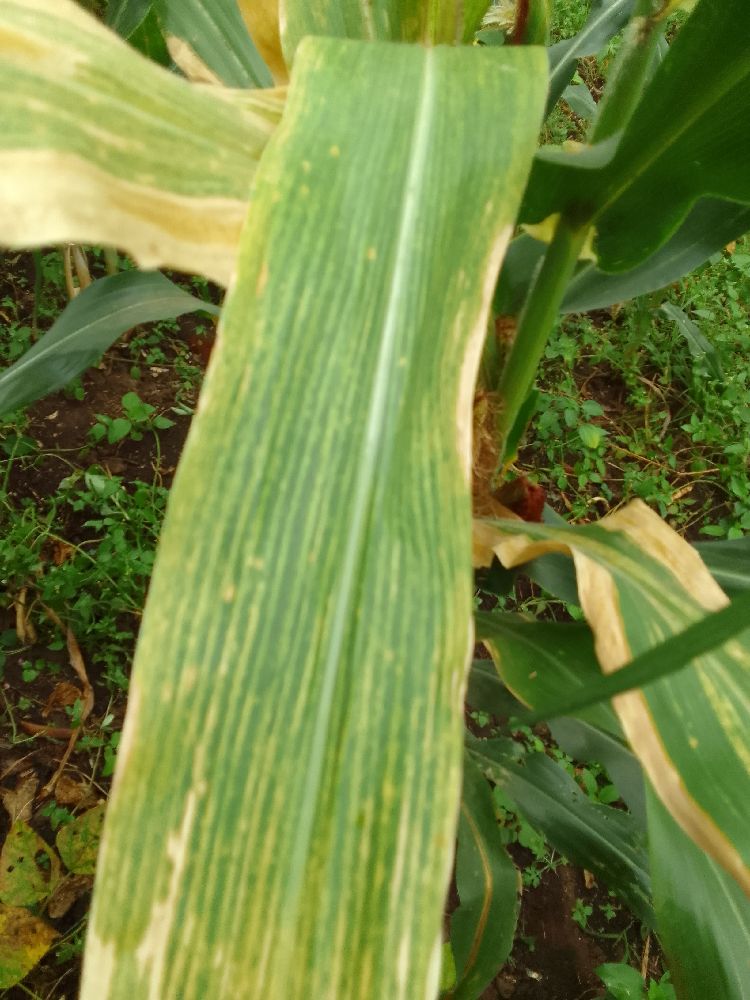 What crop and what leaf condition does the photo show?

maize, maize lethal necrosis
